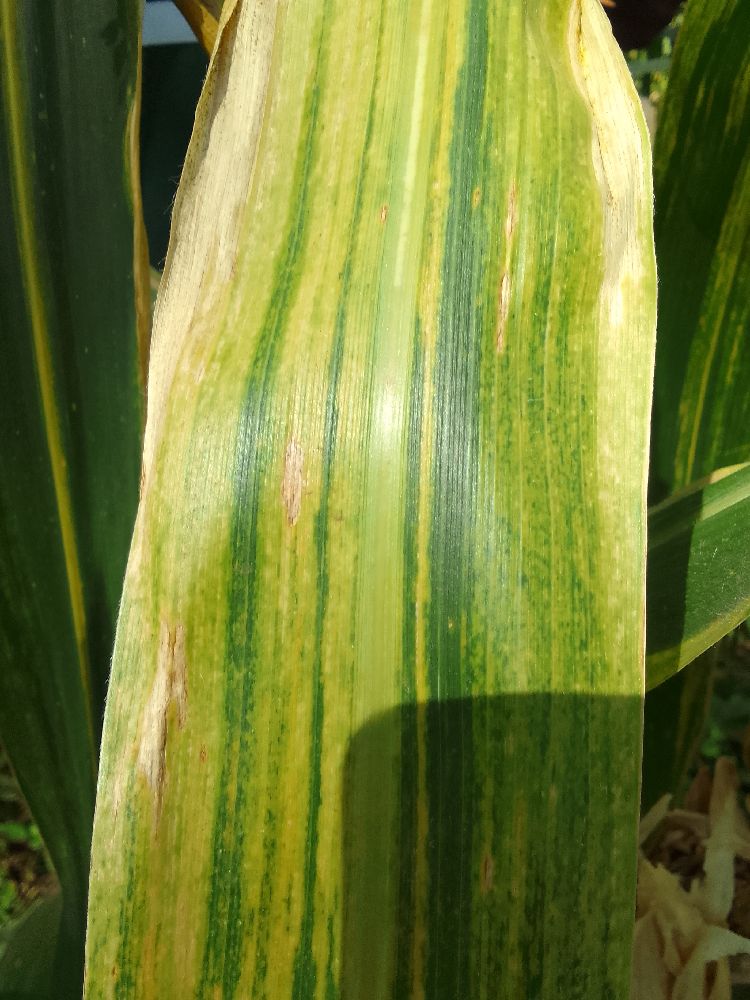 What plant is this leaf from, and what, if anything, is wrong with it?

maize, maize lethal necrosis
